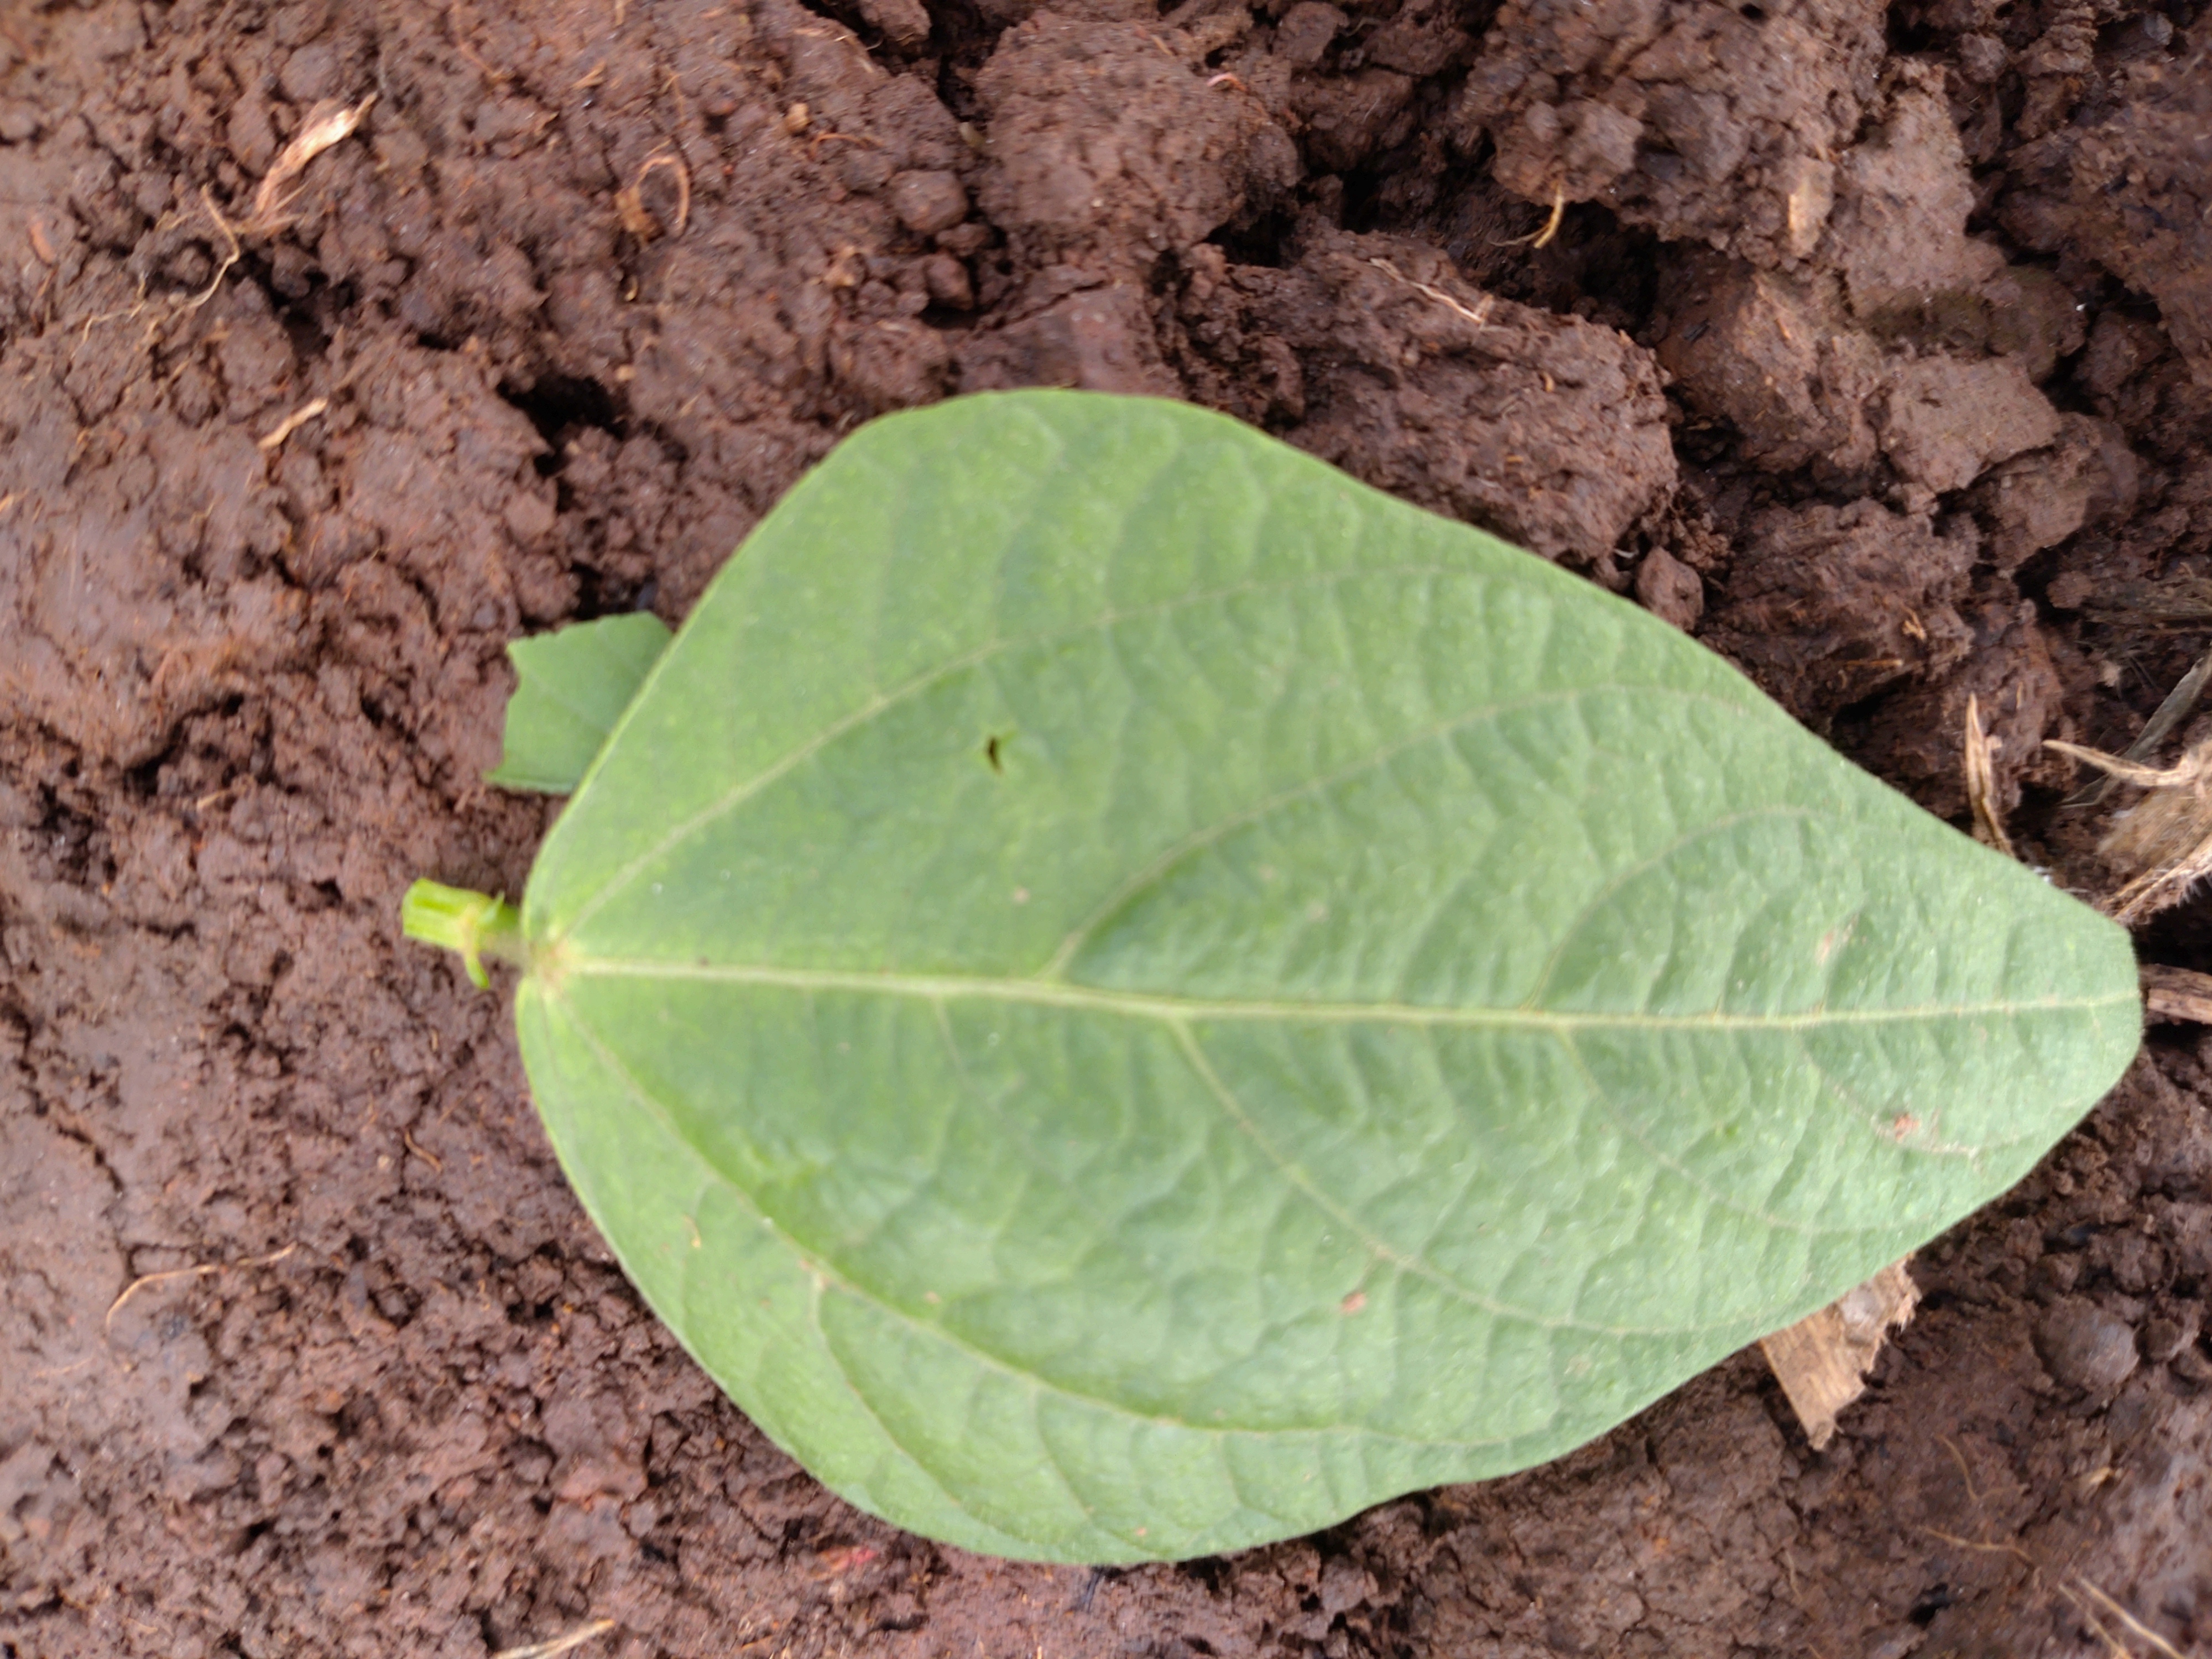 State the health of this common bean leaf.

healthy
